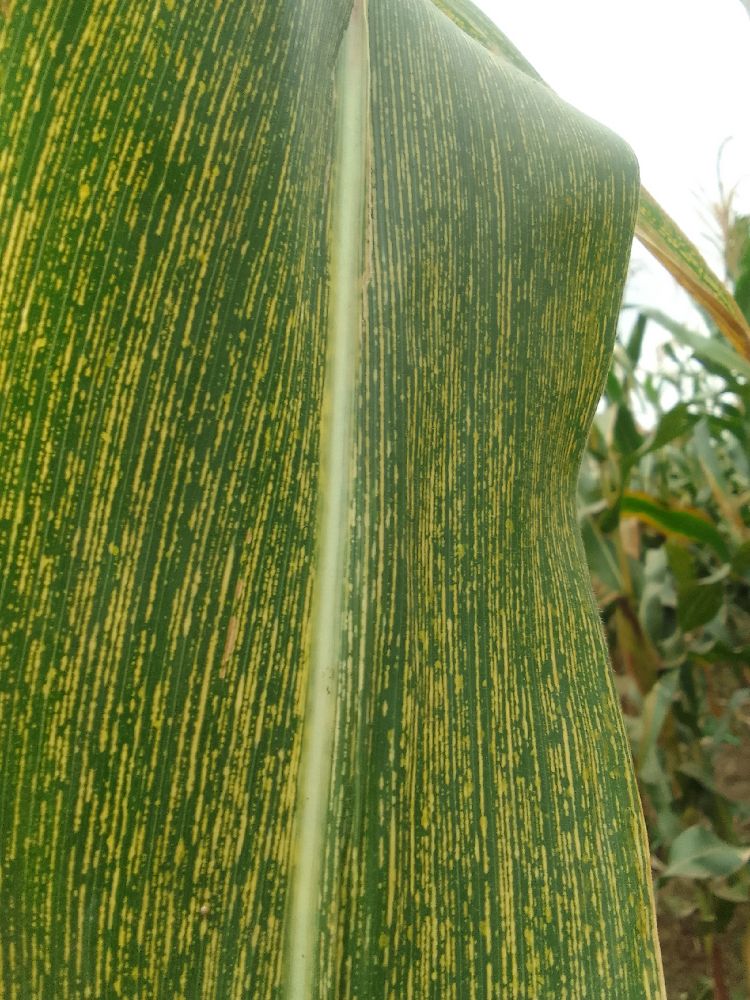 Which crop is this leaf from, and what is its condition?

maize, maize streak virus
